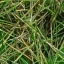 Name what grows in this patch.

grass
